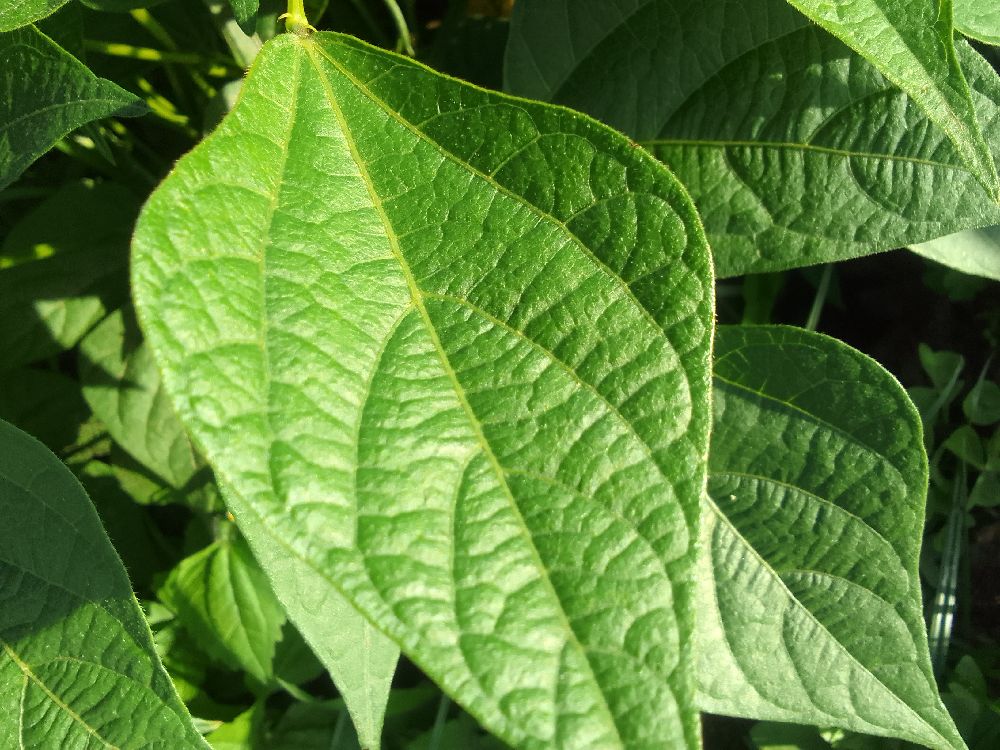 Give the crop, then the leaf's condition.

common bean, healthy
